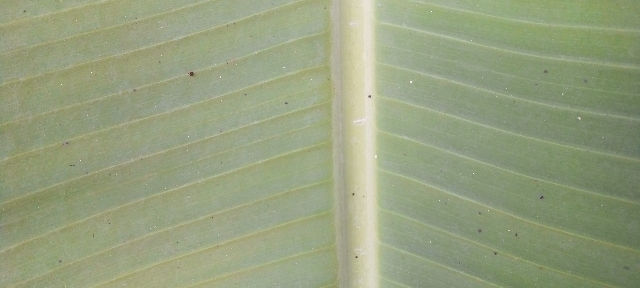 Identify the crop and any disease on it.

banana, healthy
